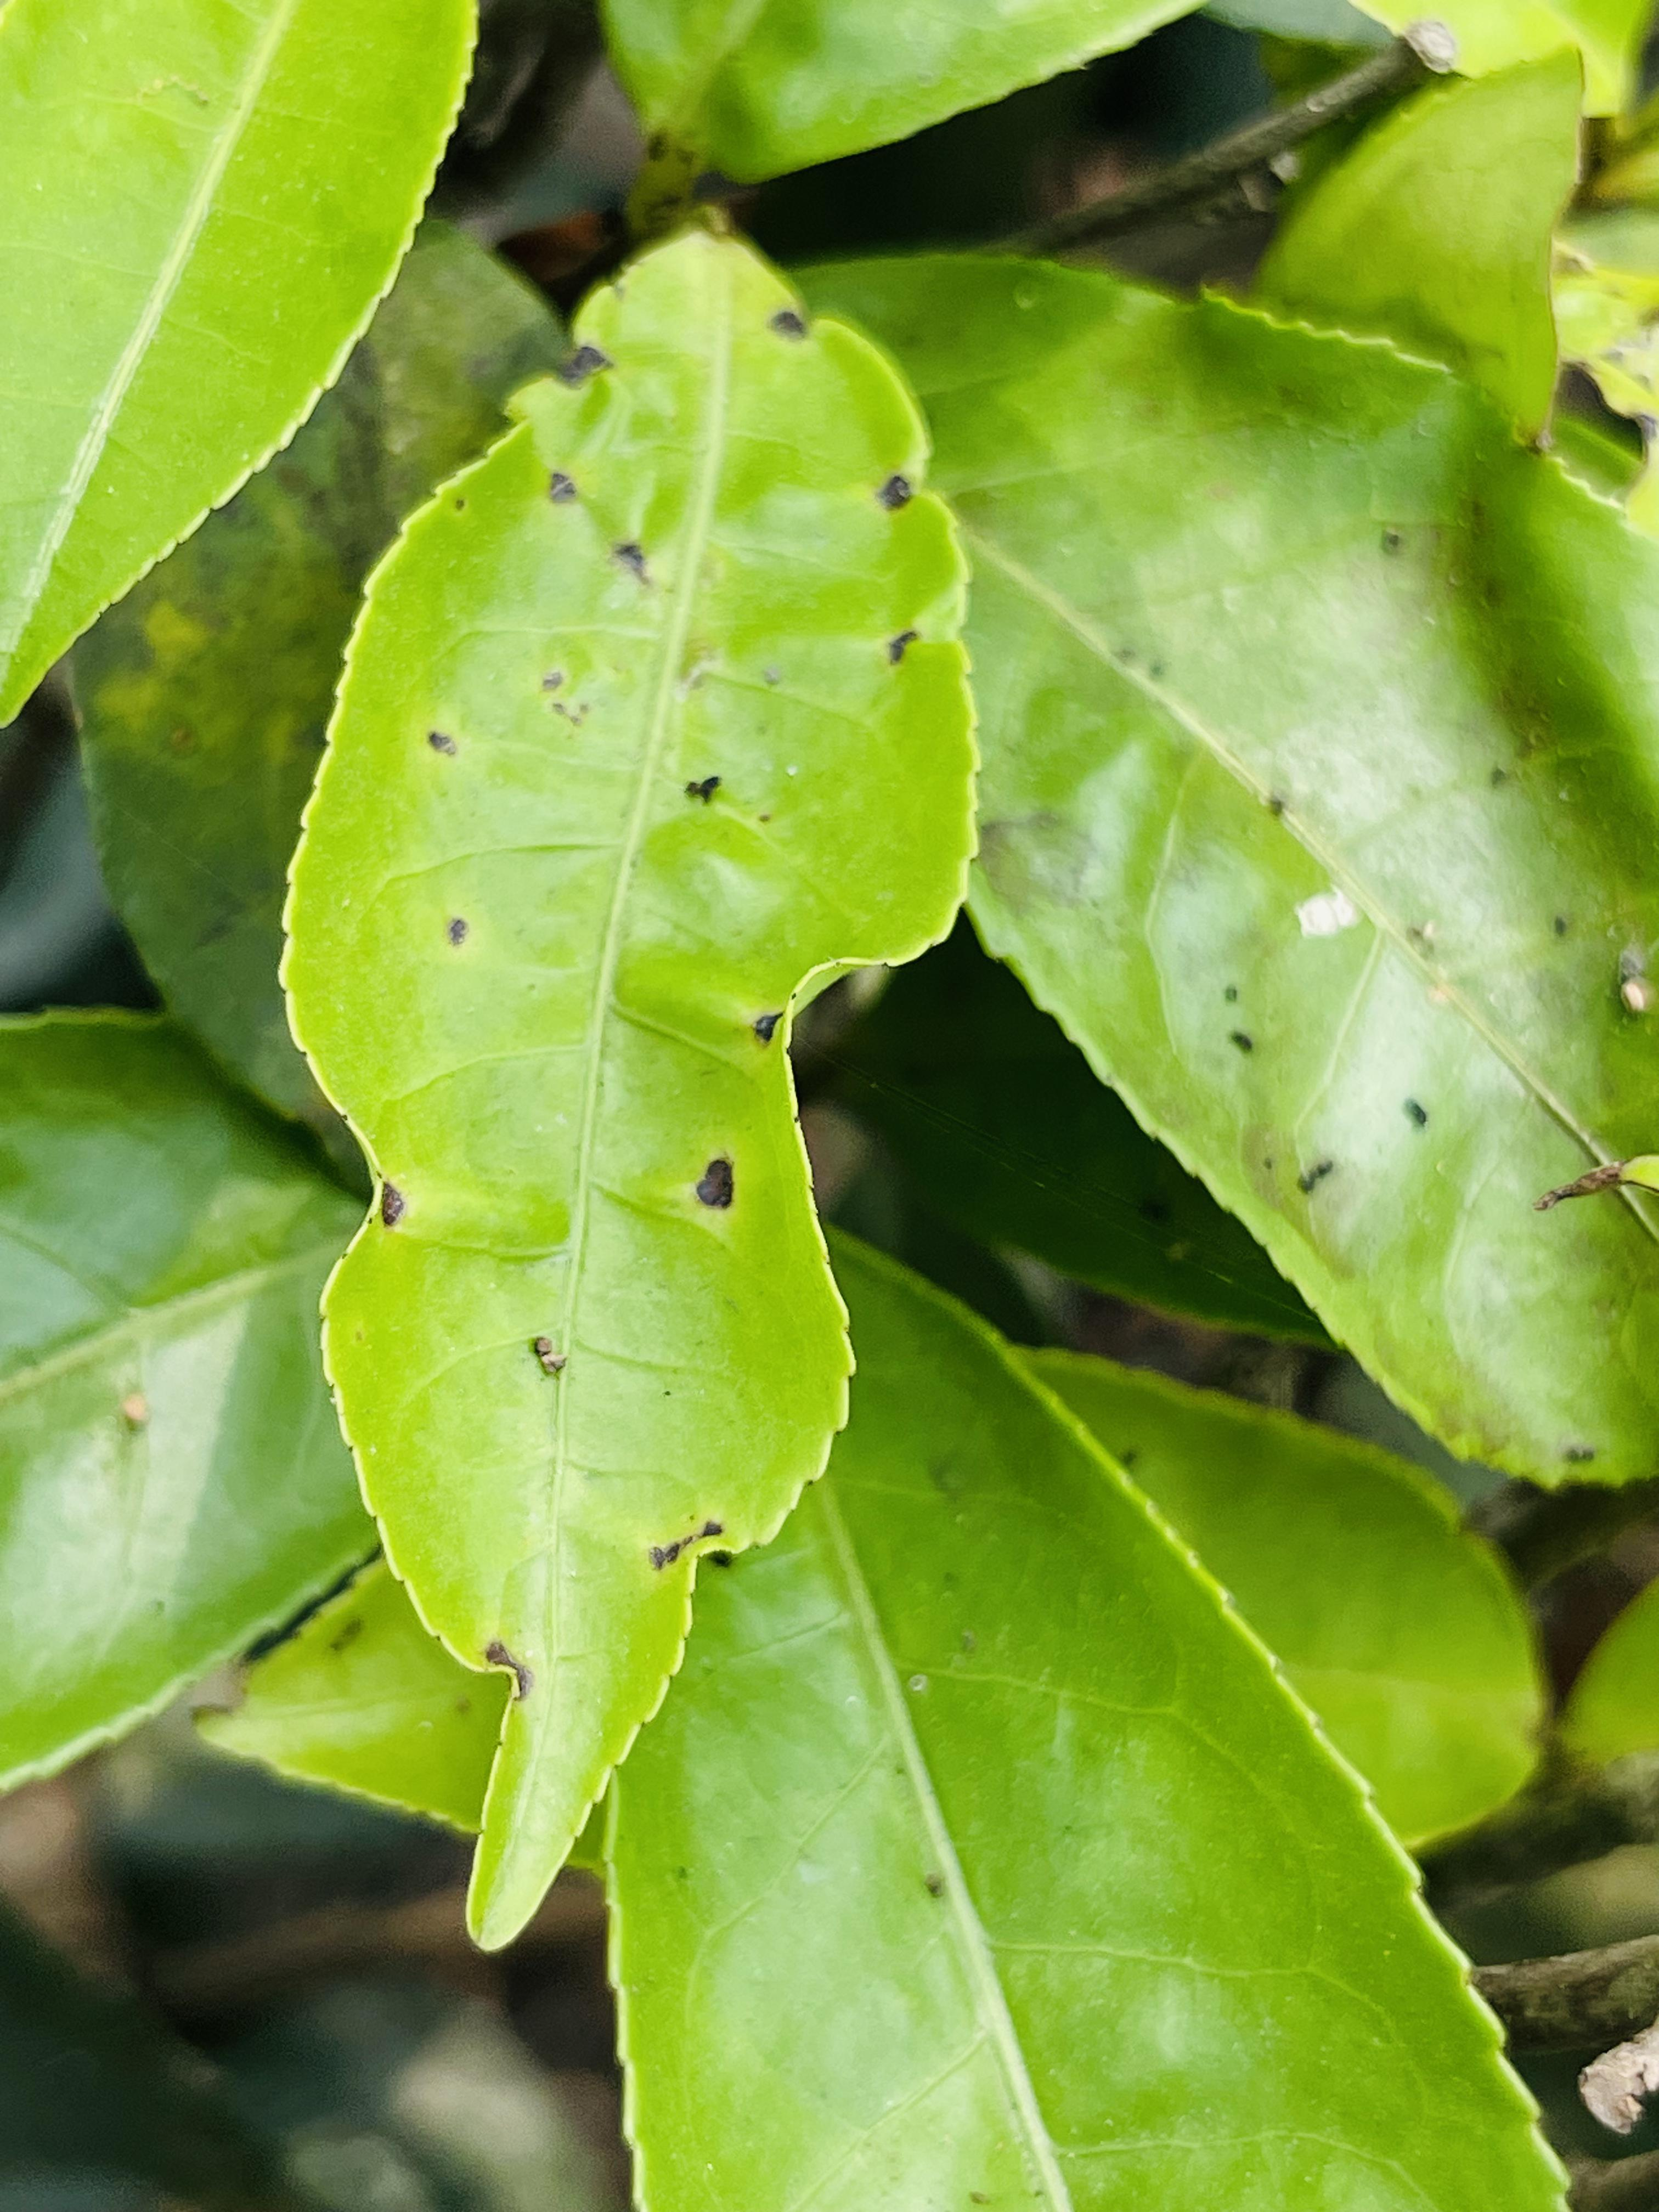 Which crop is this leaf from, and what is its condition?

tea, helopeltis
